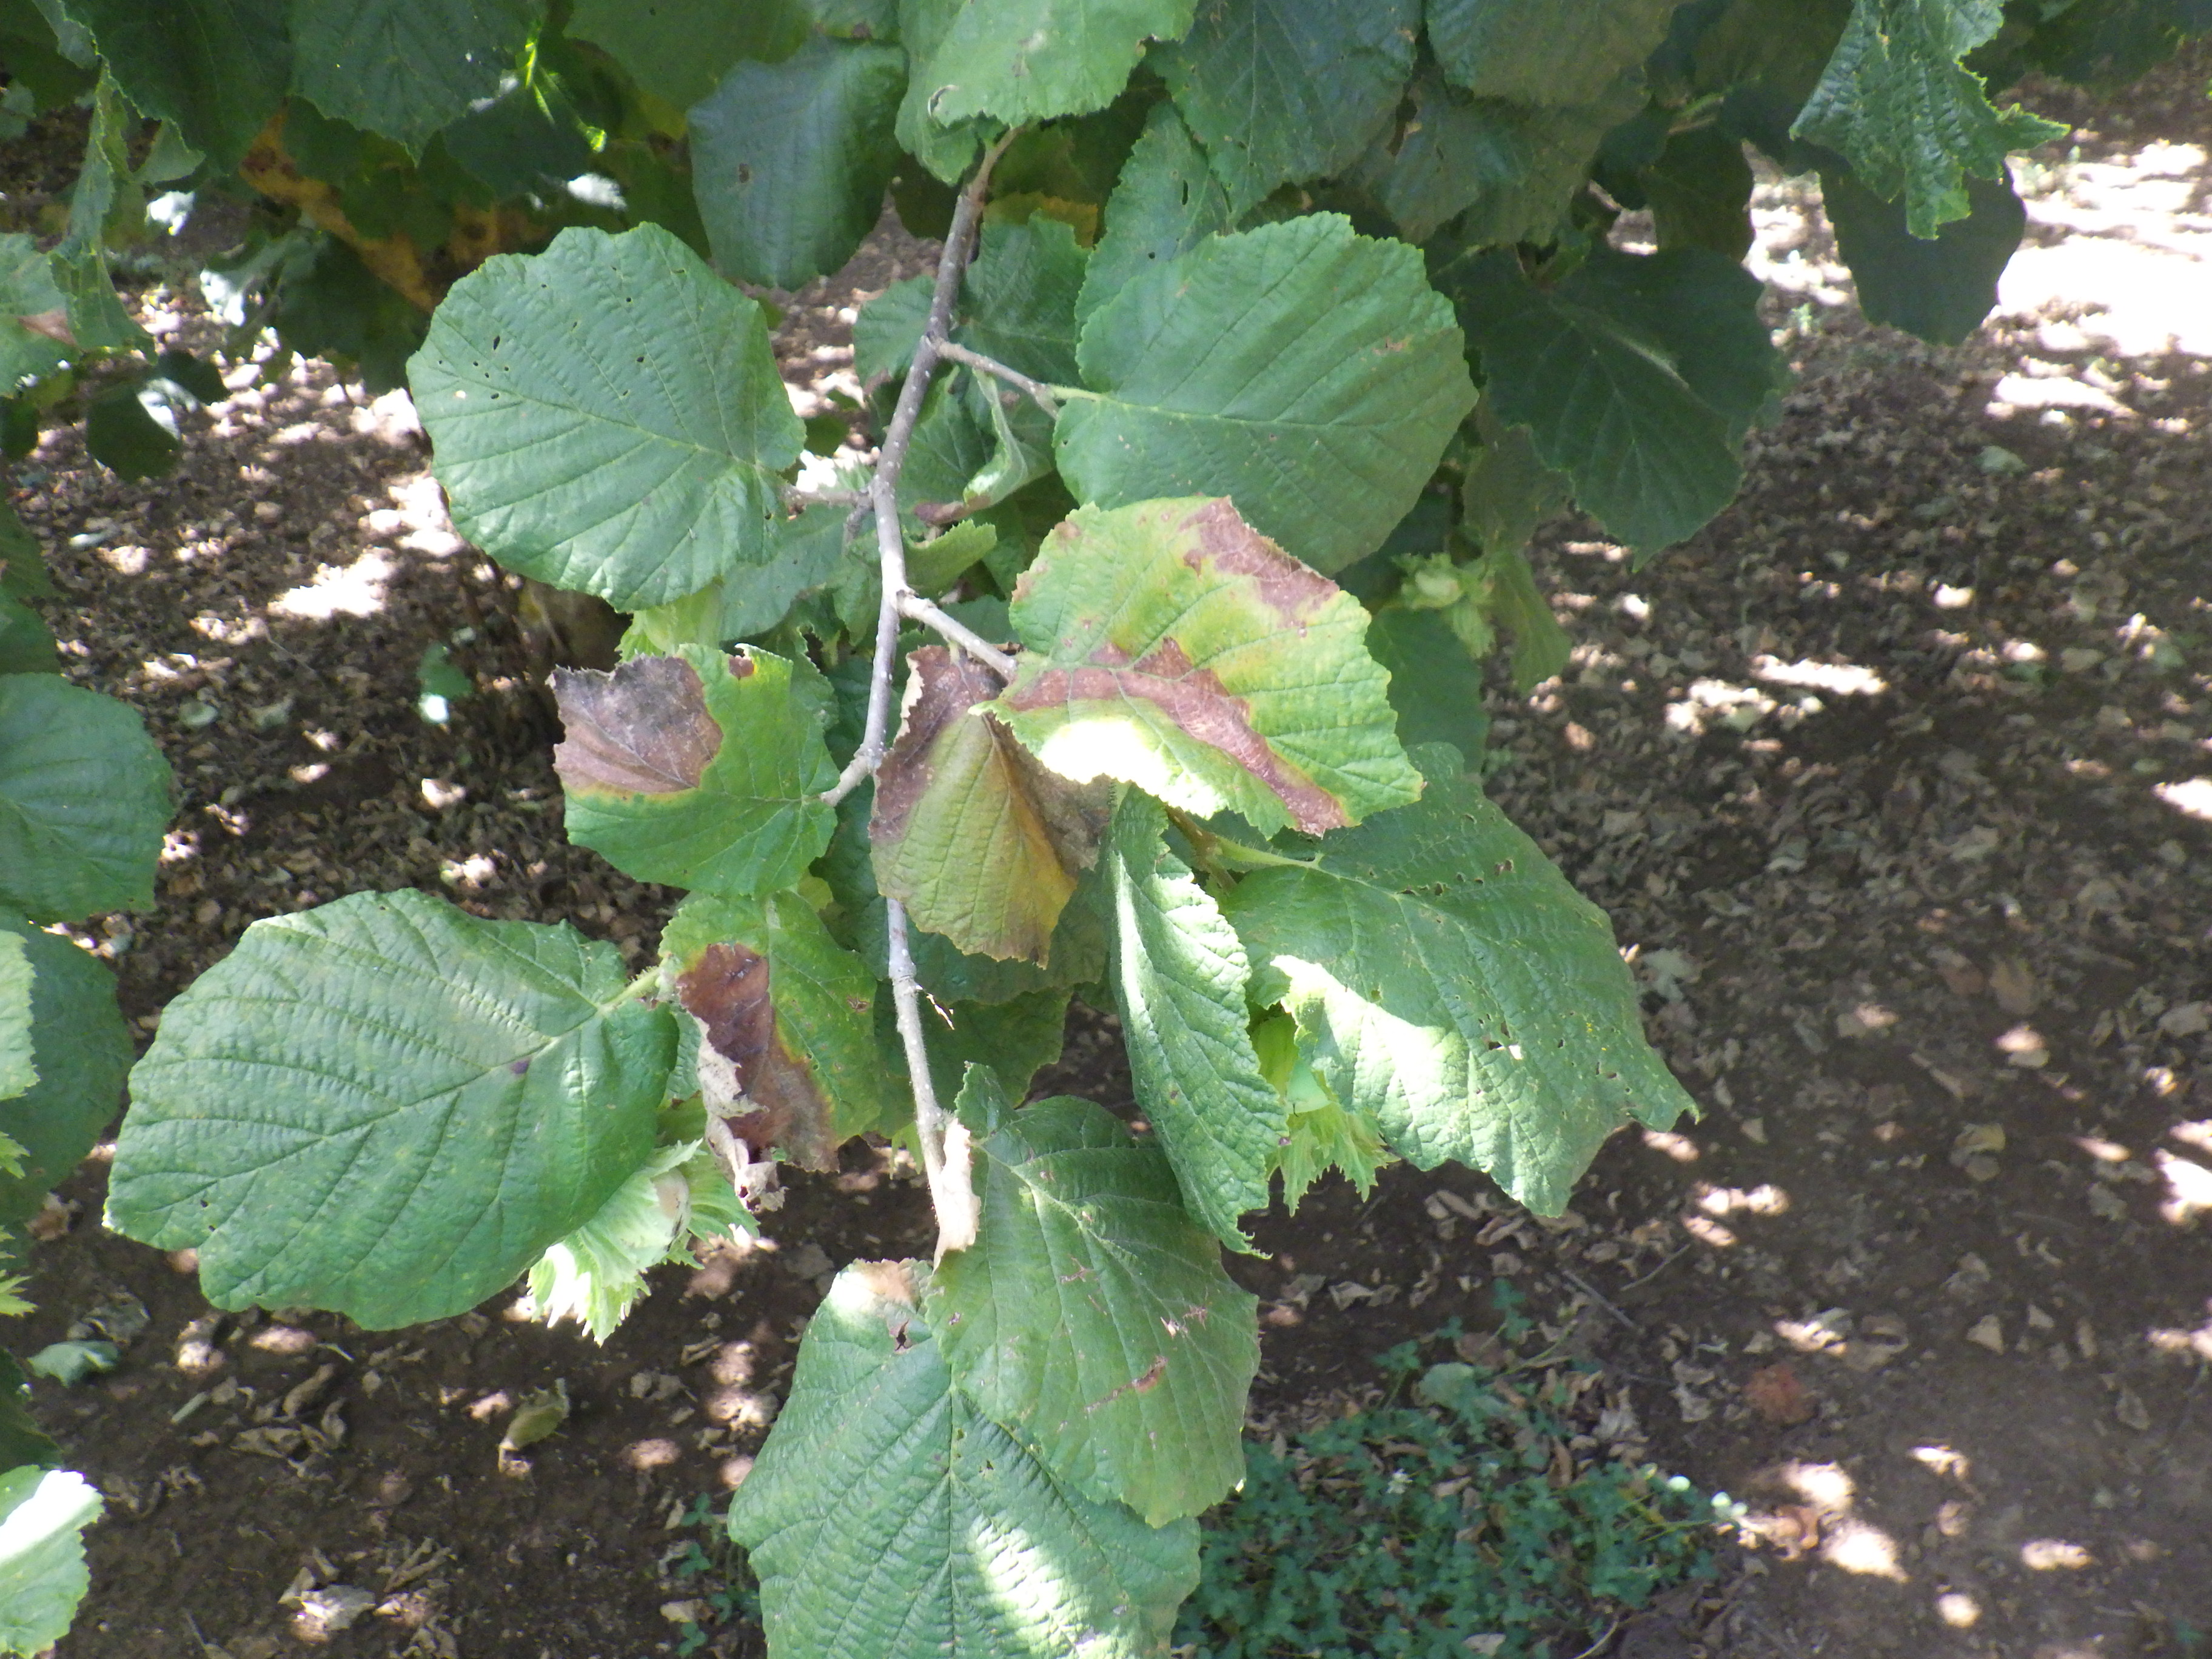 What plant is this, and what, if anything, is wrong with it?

hazel, phytophagous, sunburn
